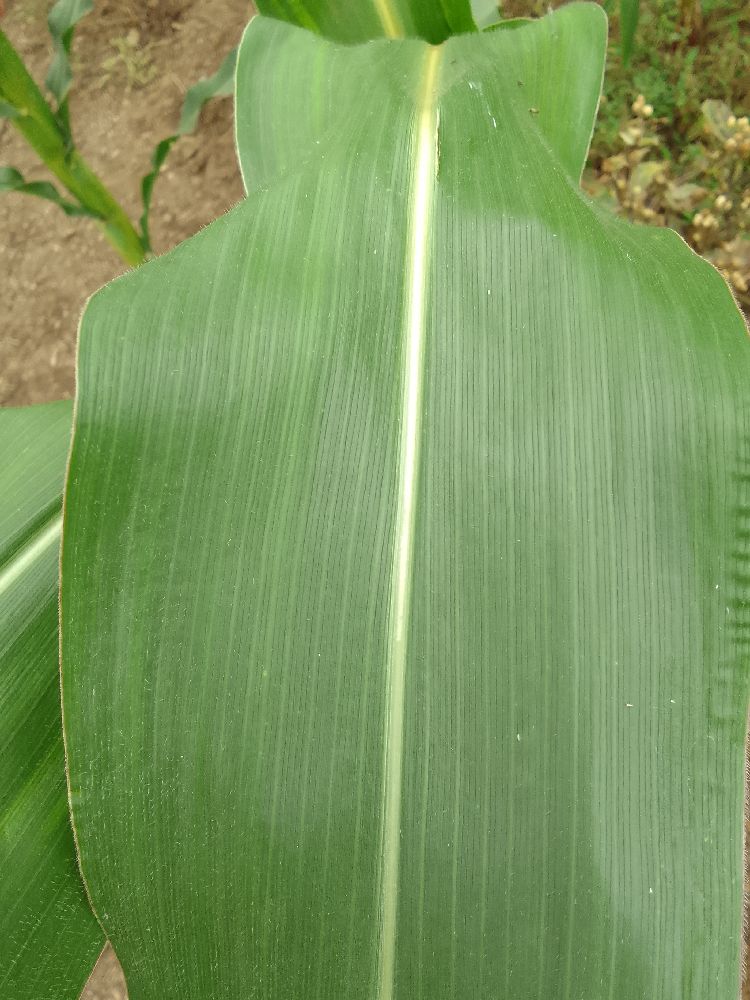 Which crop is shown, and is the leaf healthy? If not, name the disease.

maize, healthy
